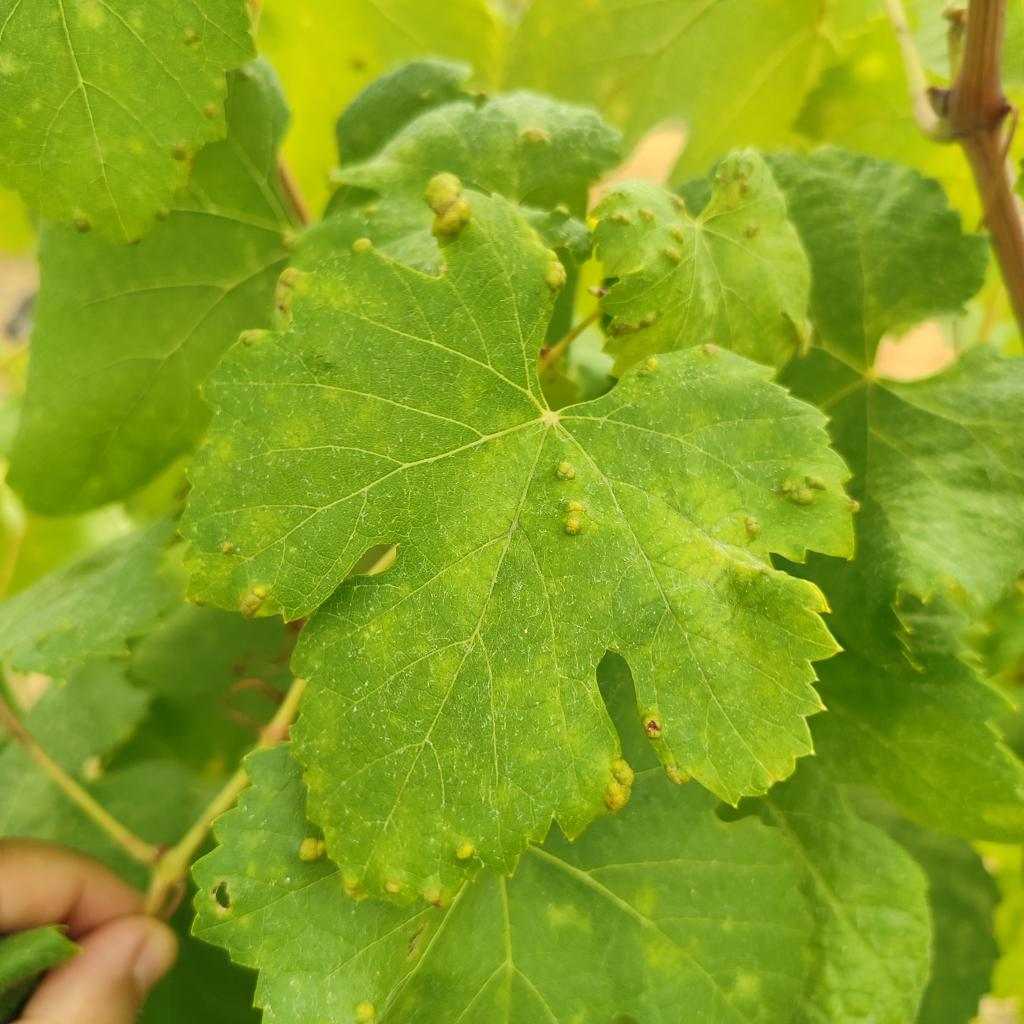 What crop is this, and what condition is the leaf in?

grapevine, erineum mite
